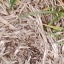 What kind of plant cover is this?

grass
